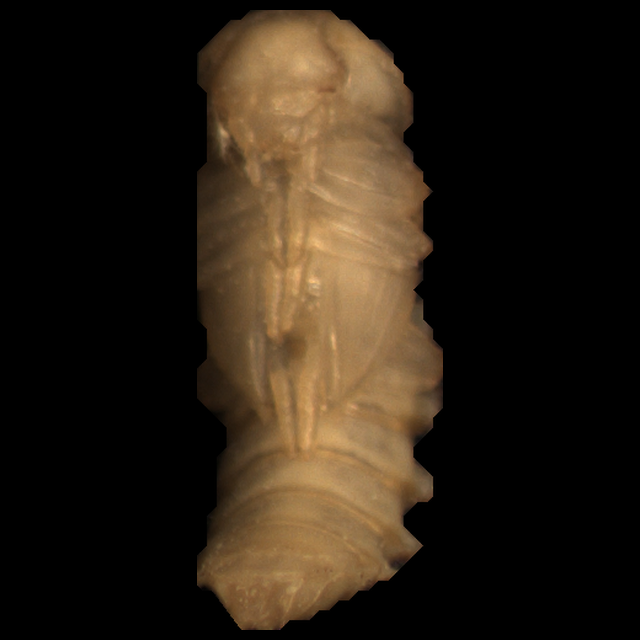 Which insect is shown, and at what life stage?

mealworm pupa
